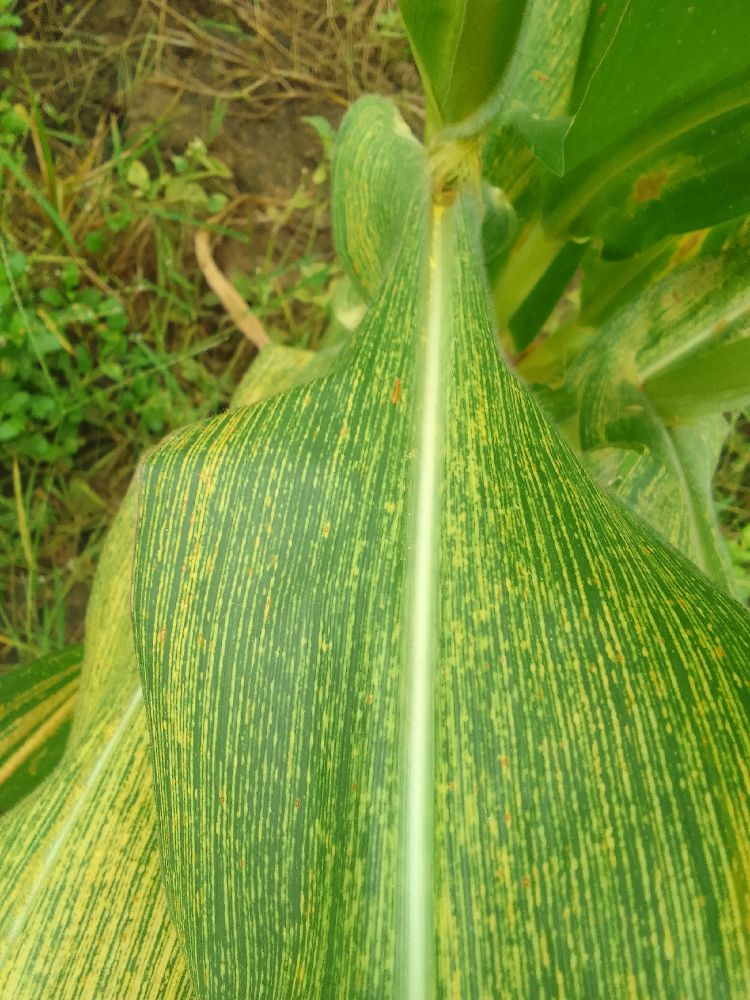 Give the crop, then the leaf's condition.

maize, maize streak virus
